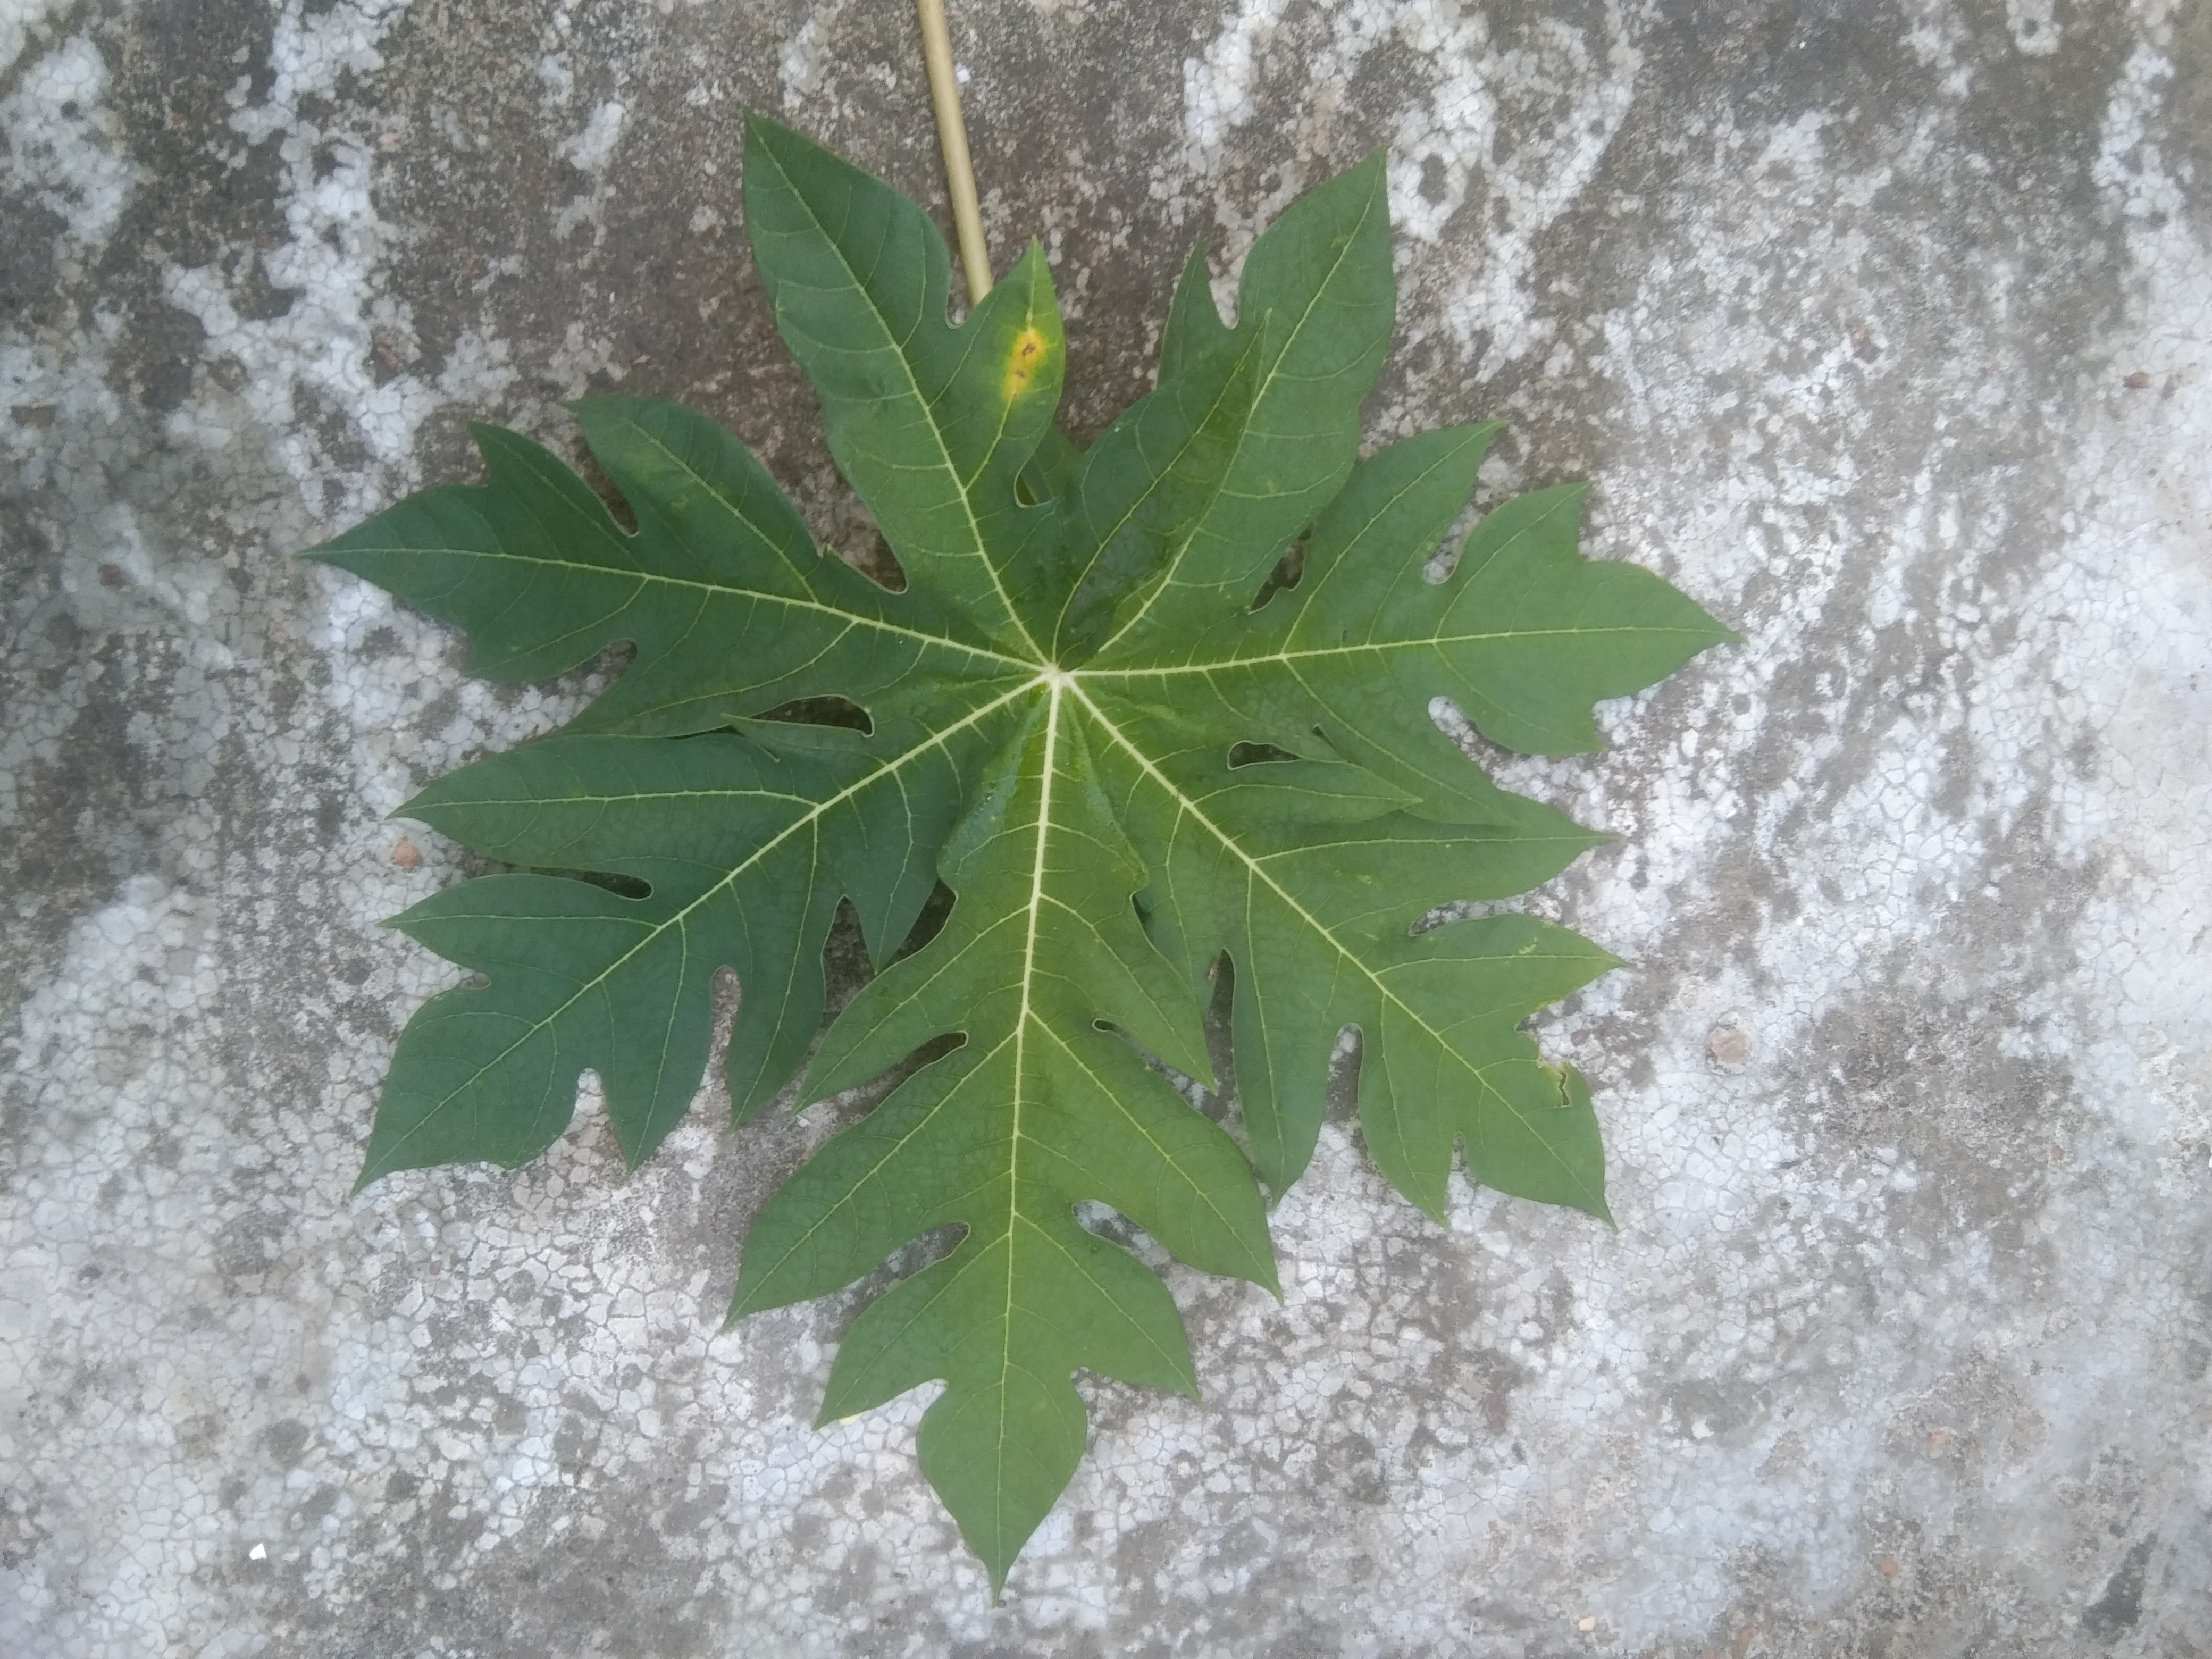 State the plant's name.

papaya
